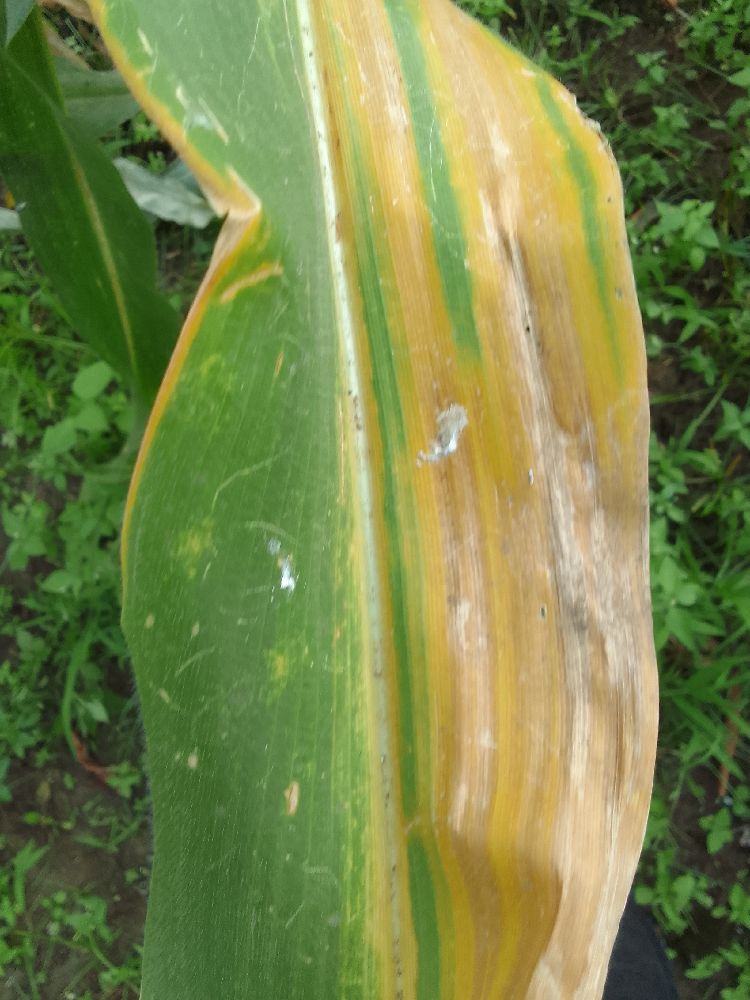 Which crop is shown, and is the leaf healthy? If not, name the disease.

maize, maize lethal necrosis
